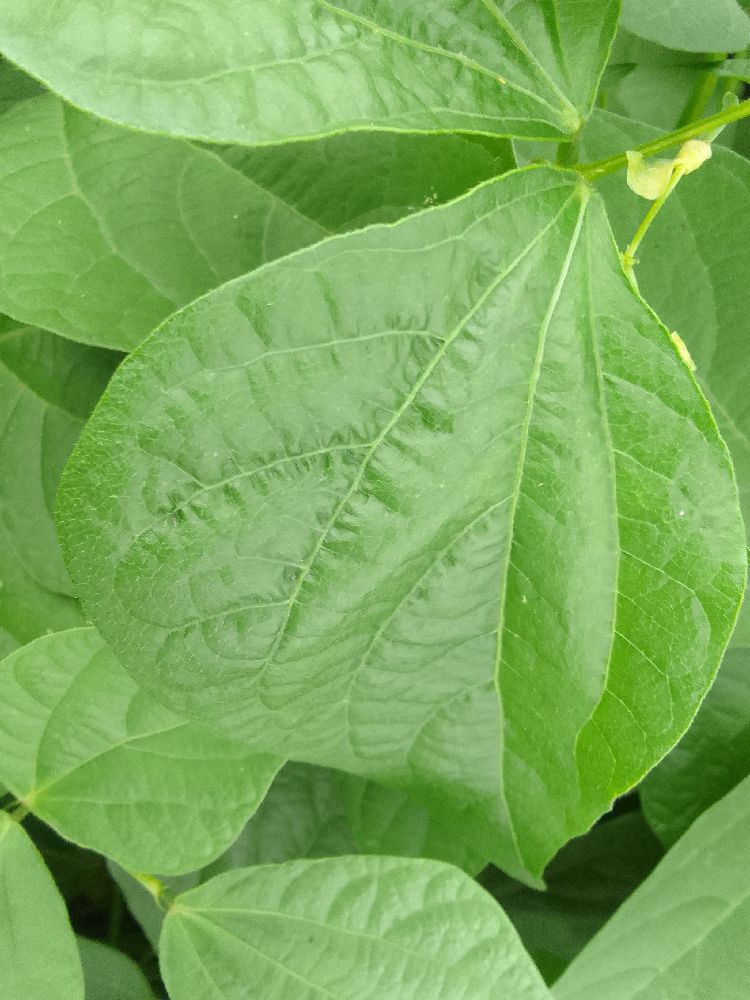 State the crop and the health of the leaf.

common bean, healthy
